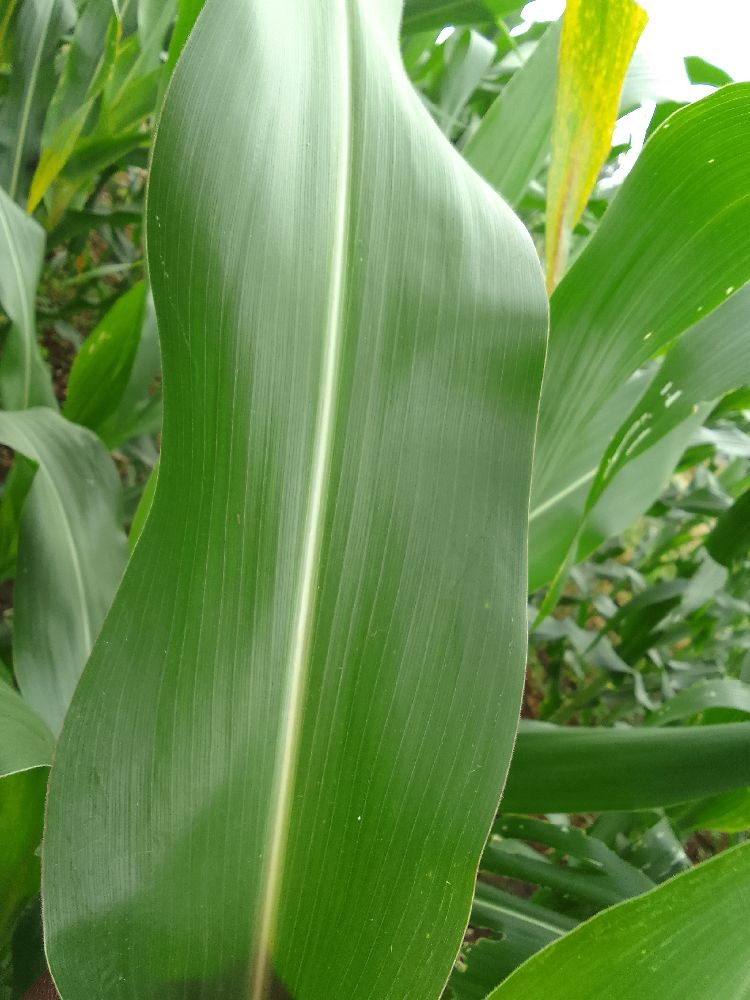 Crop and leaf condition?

maize, healthy
